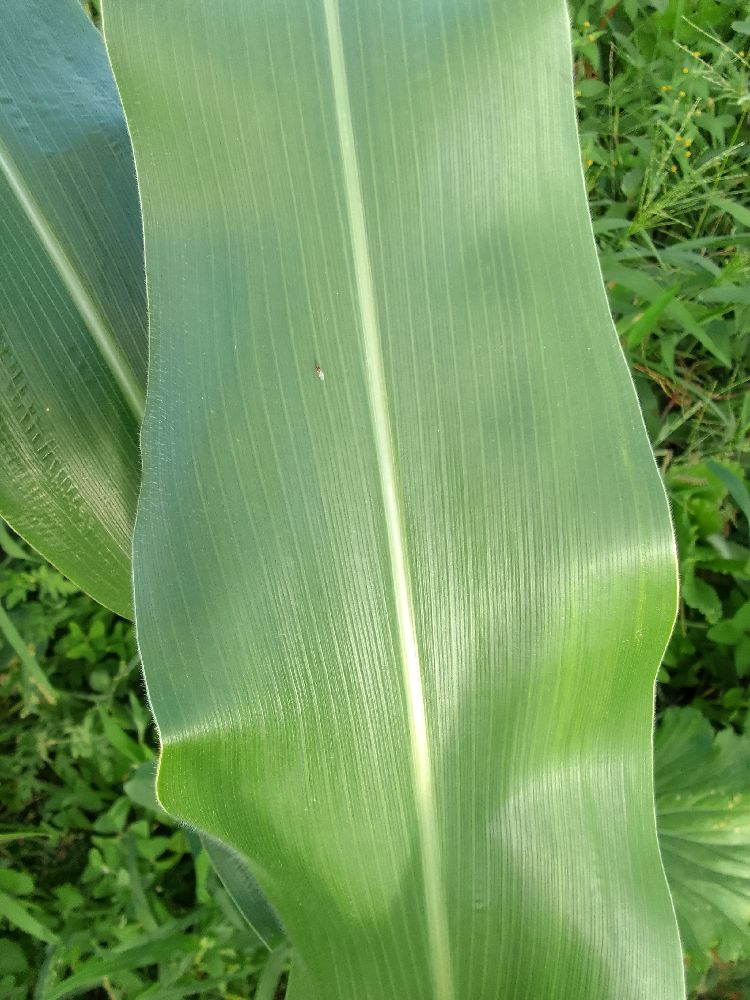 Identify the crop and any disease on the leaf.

maize, healthy
